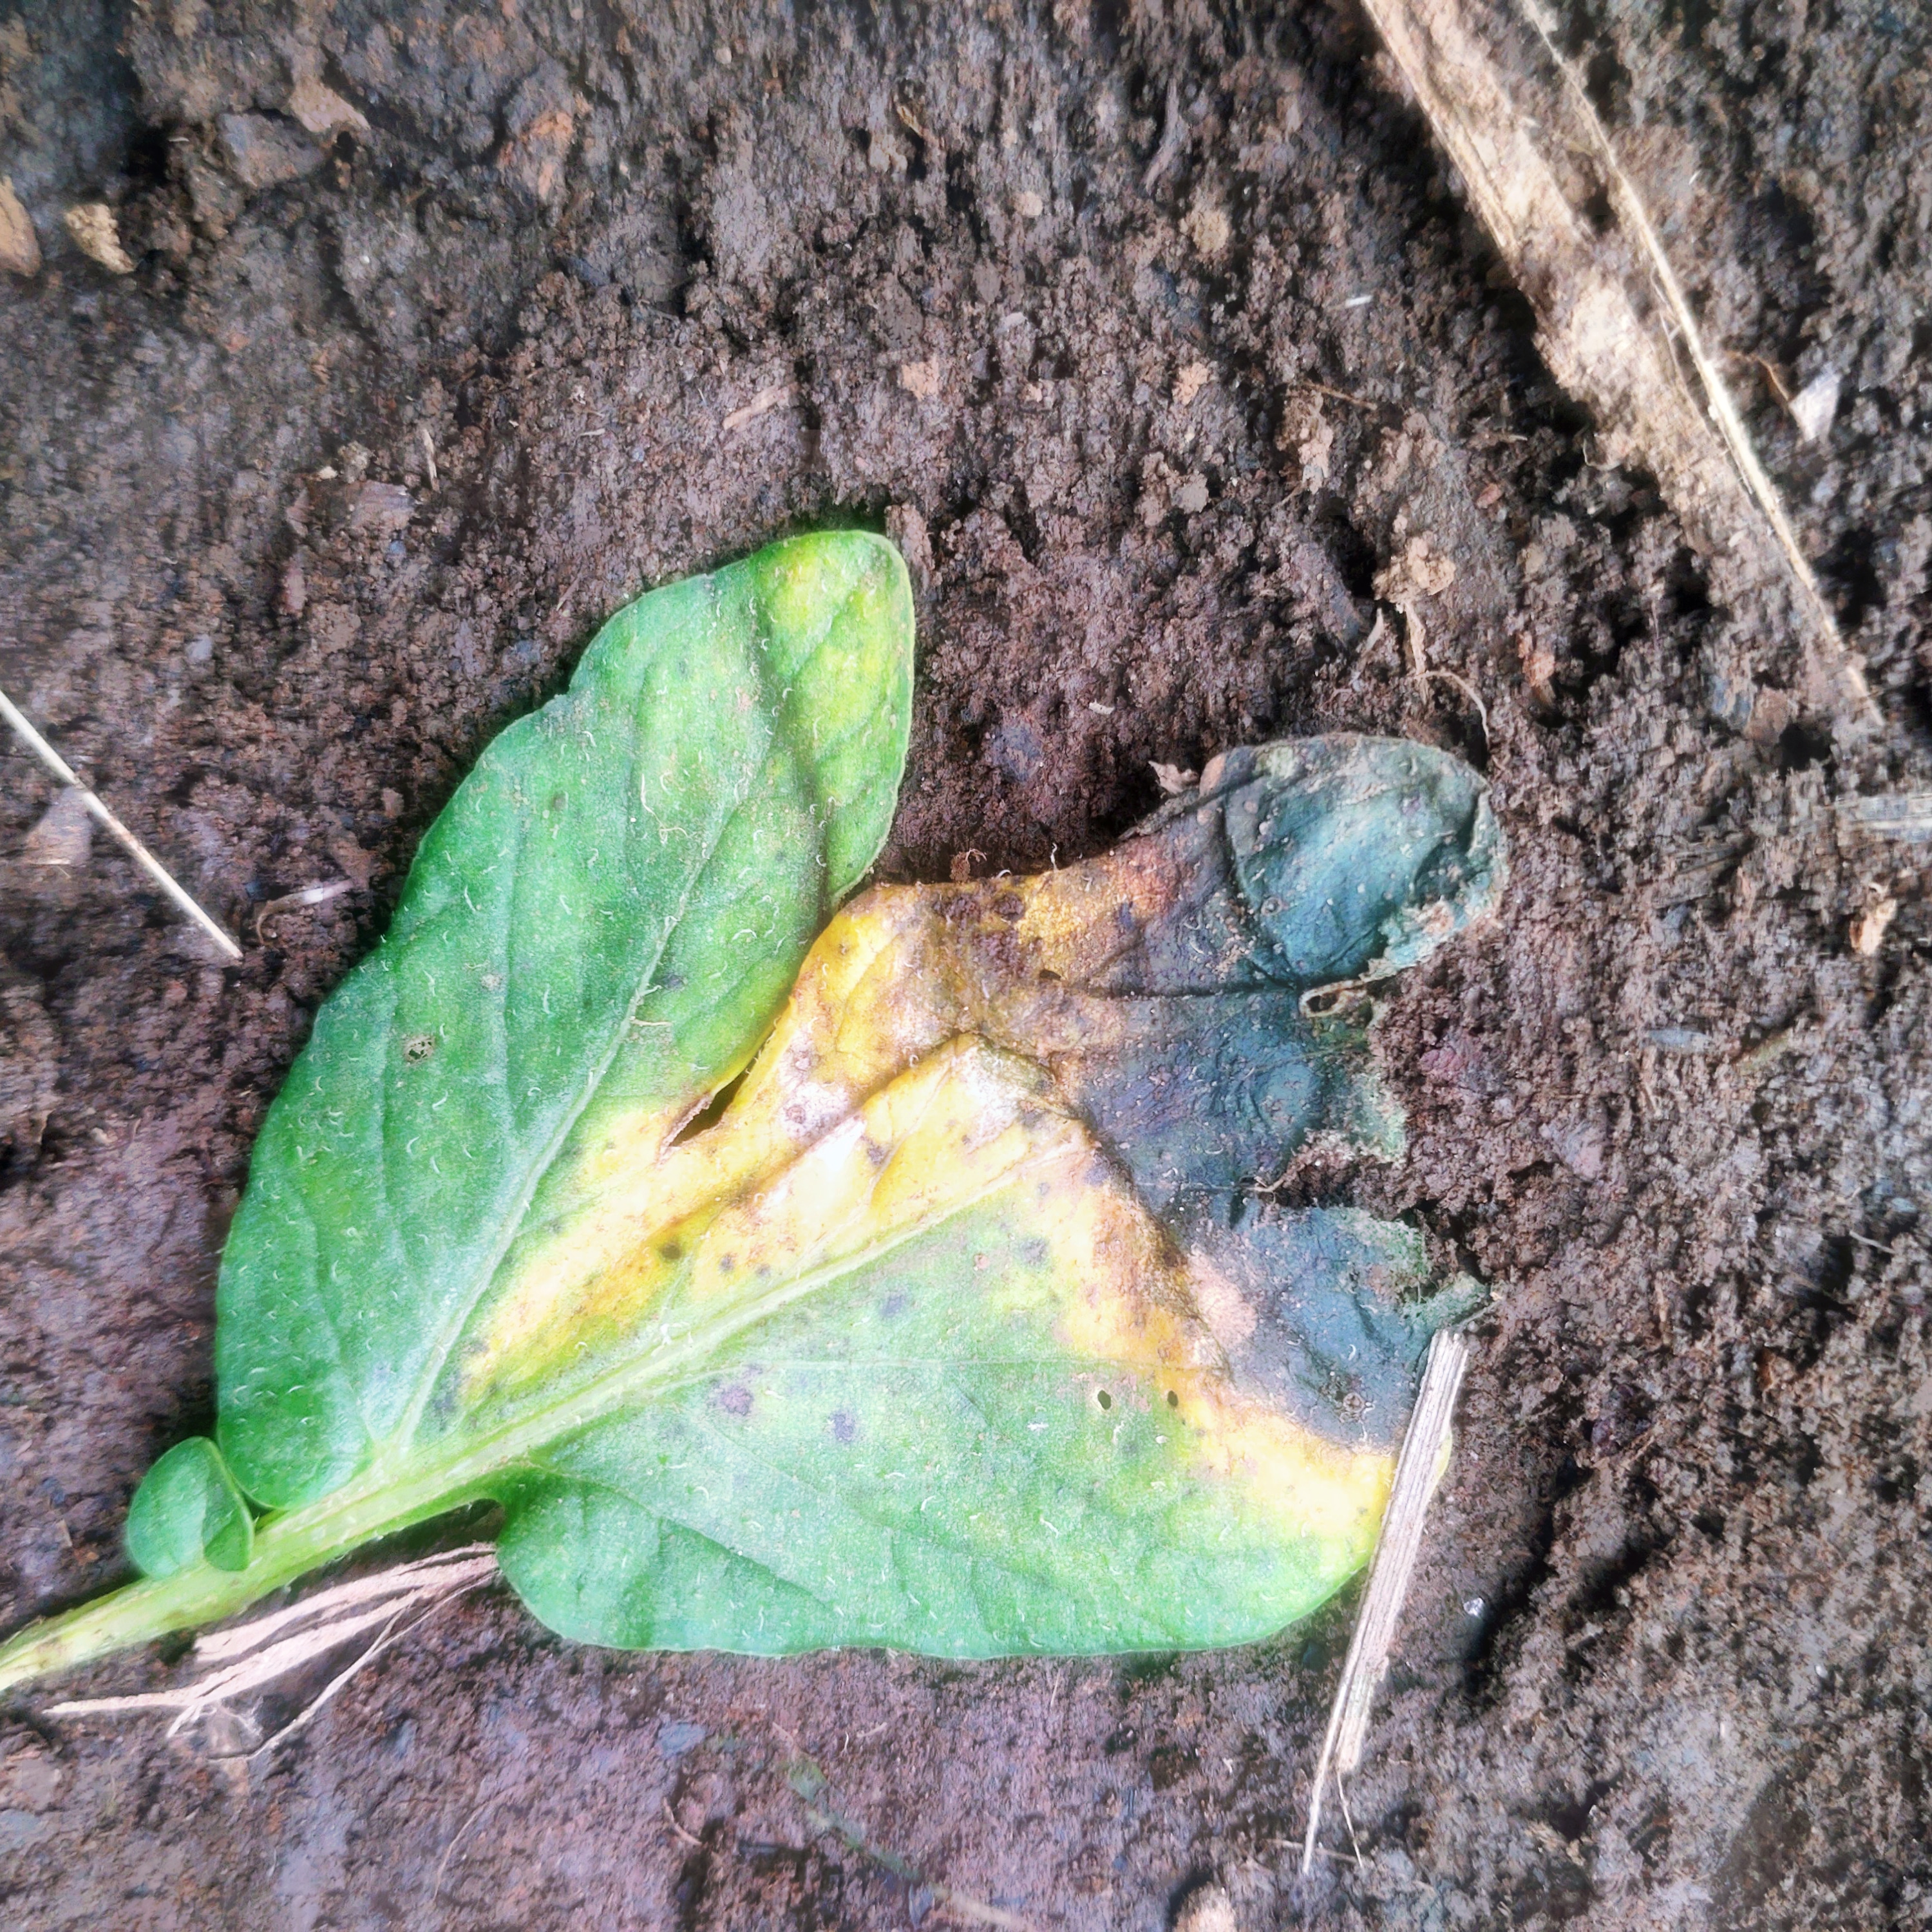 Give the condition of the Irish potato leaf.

late blight
